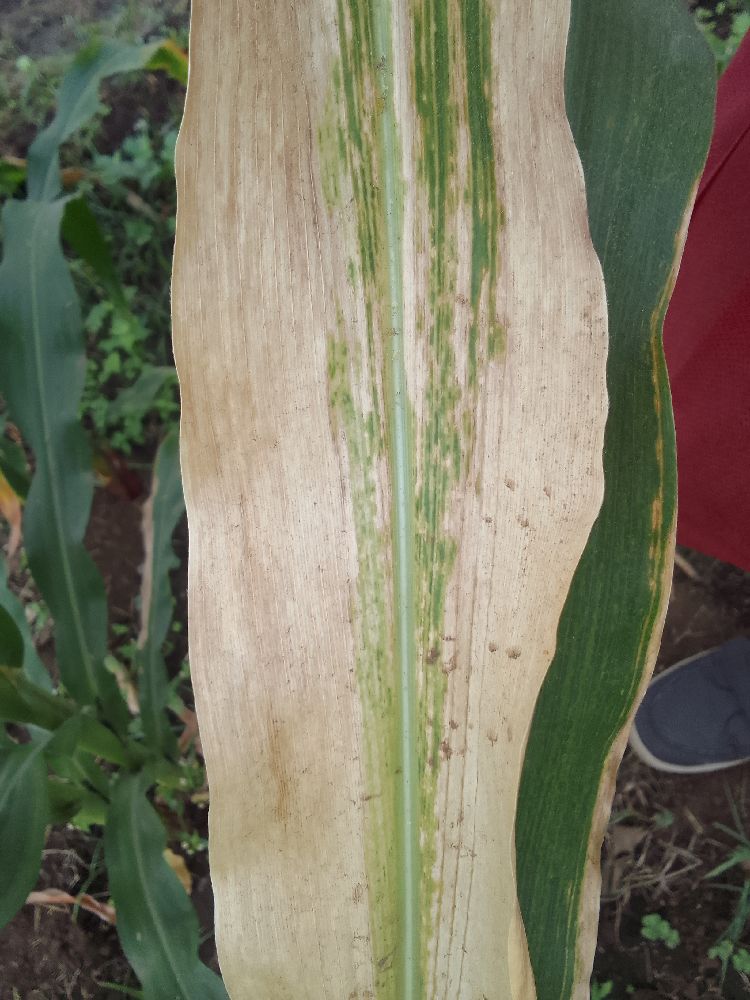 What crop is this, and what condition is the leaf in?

maize, maize lethal necrosis
